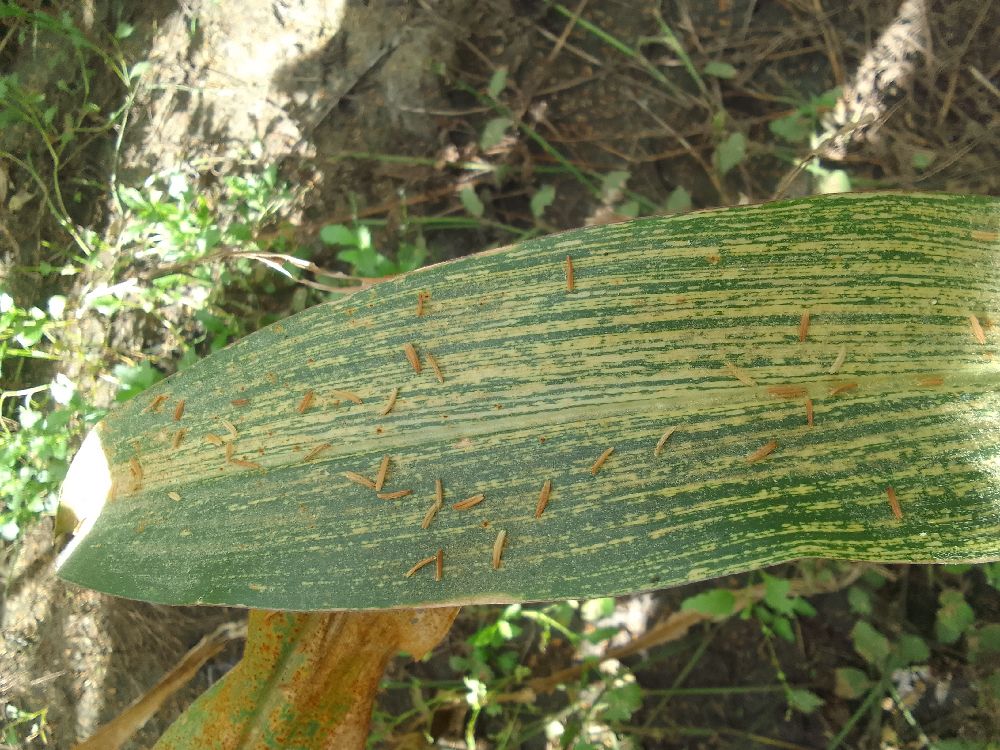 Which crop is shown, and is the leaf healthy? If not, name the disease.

maize, maize streak virus
